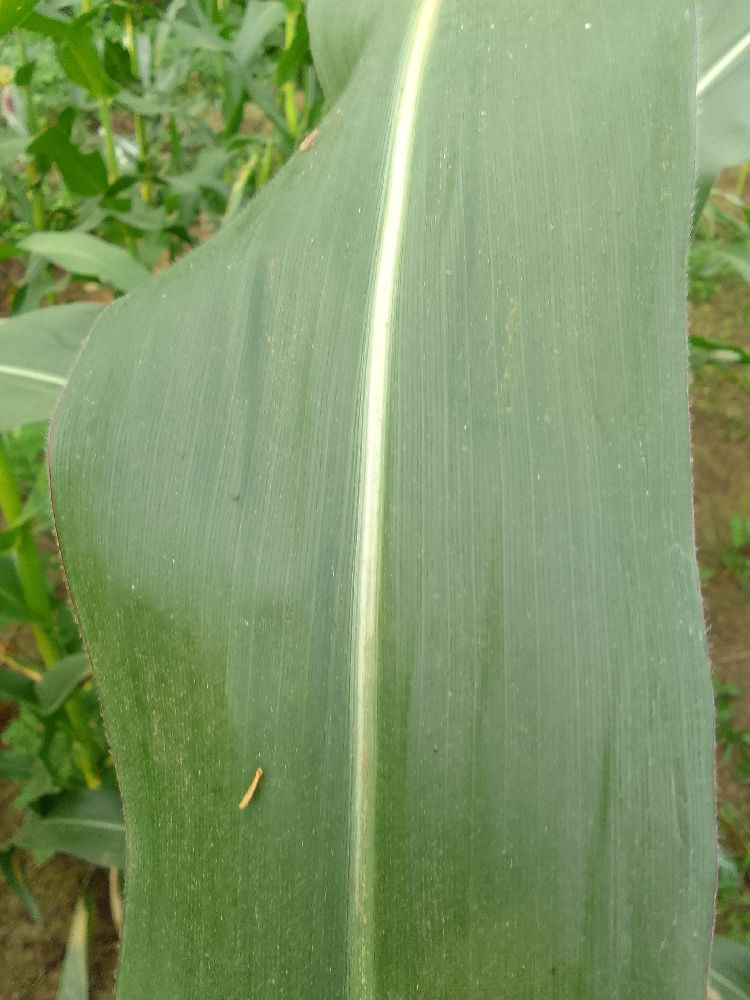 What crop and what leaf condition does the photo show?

maize, healthy
